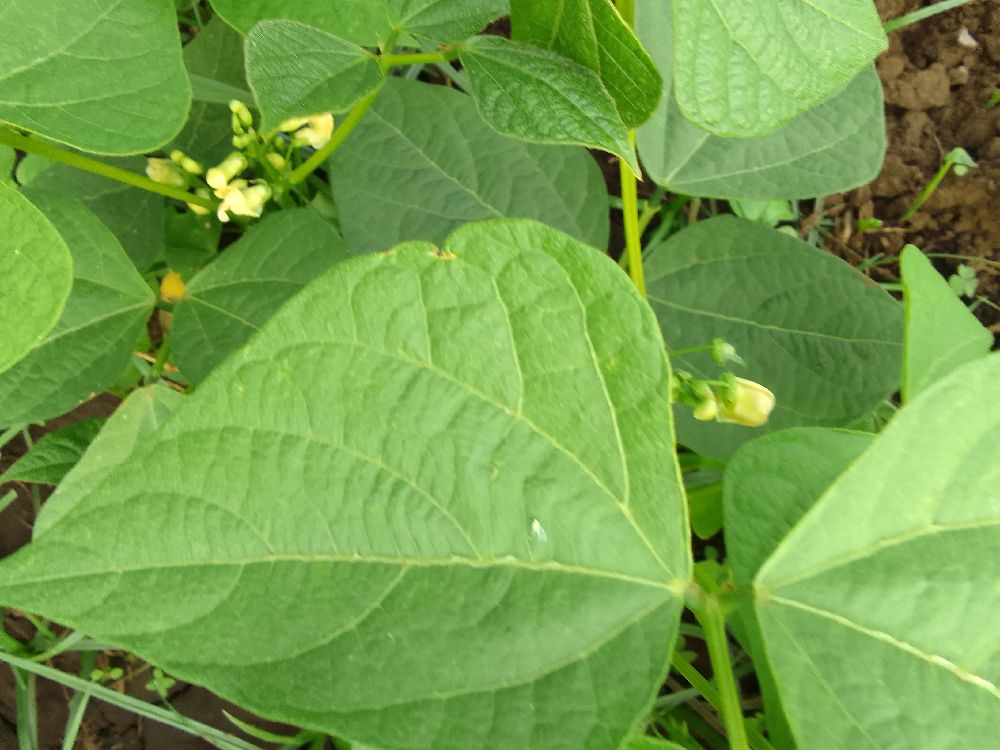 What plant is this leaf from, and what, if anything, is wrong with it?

common bean, healthy
